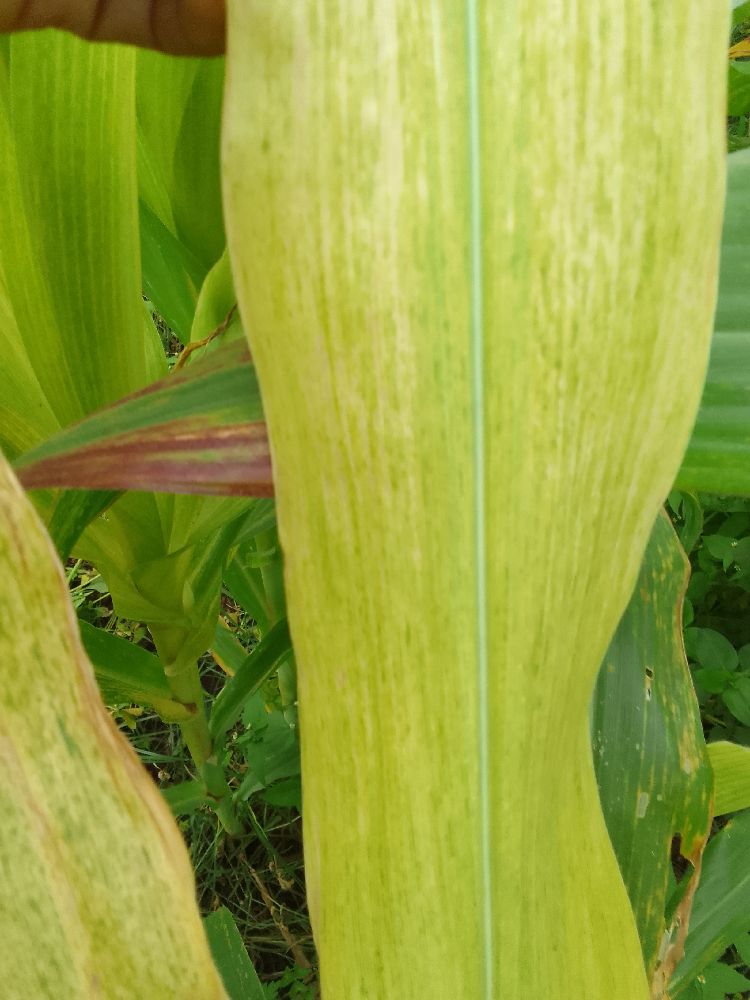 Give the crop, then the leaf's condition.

maize, maize lethal necrosis
